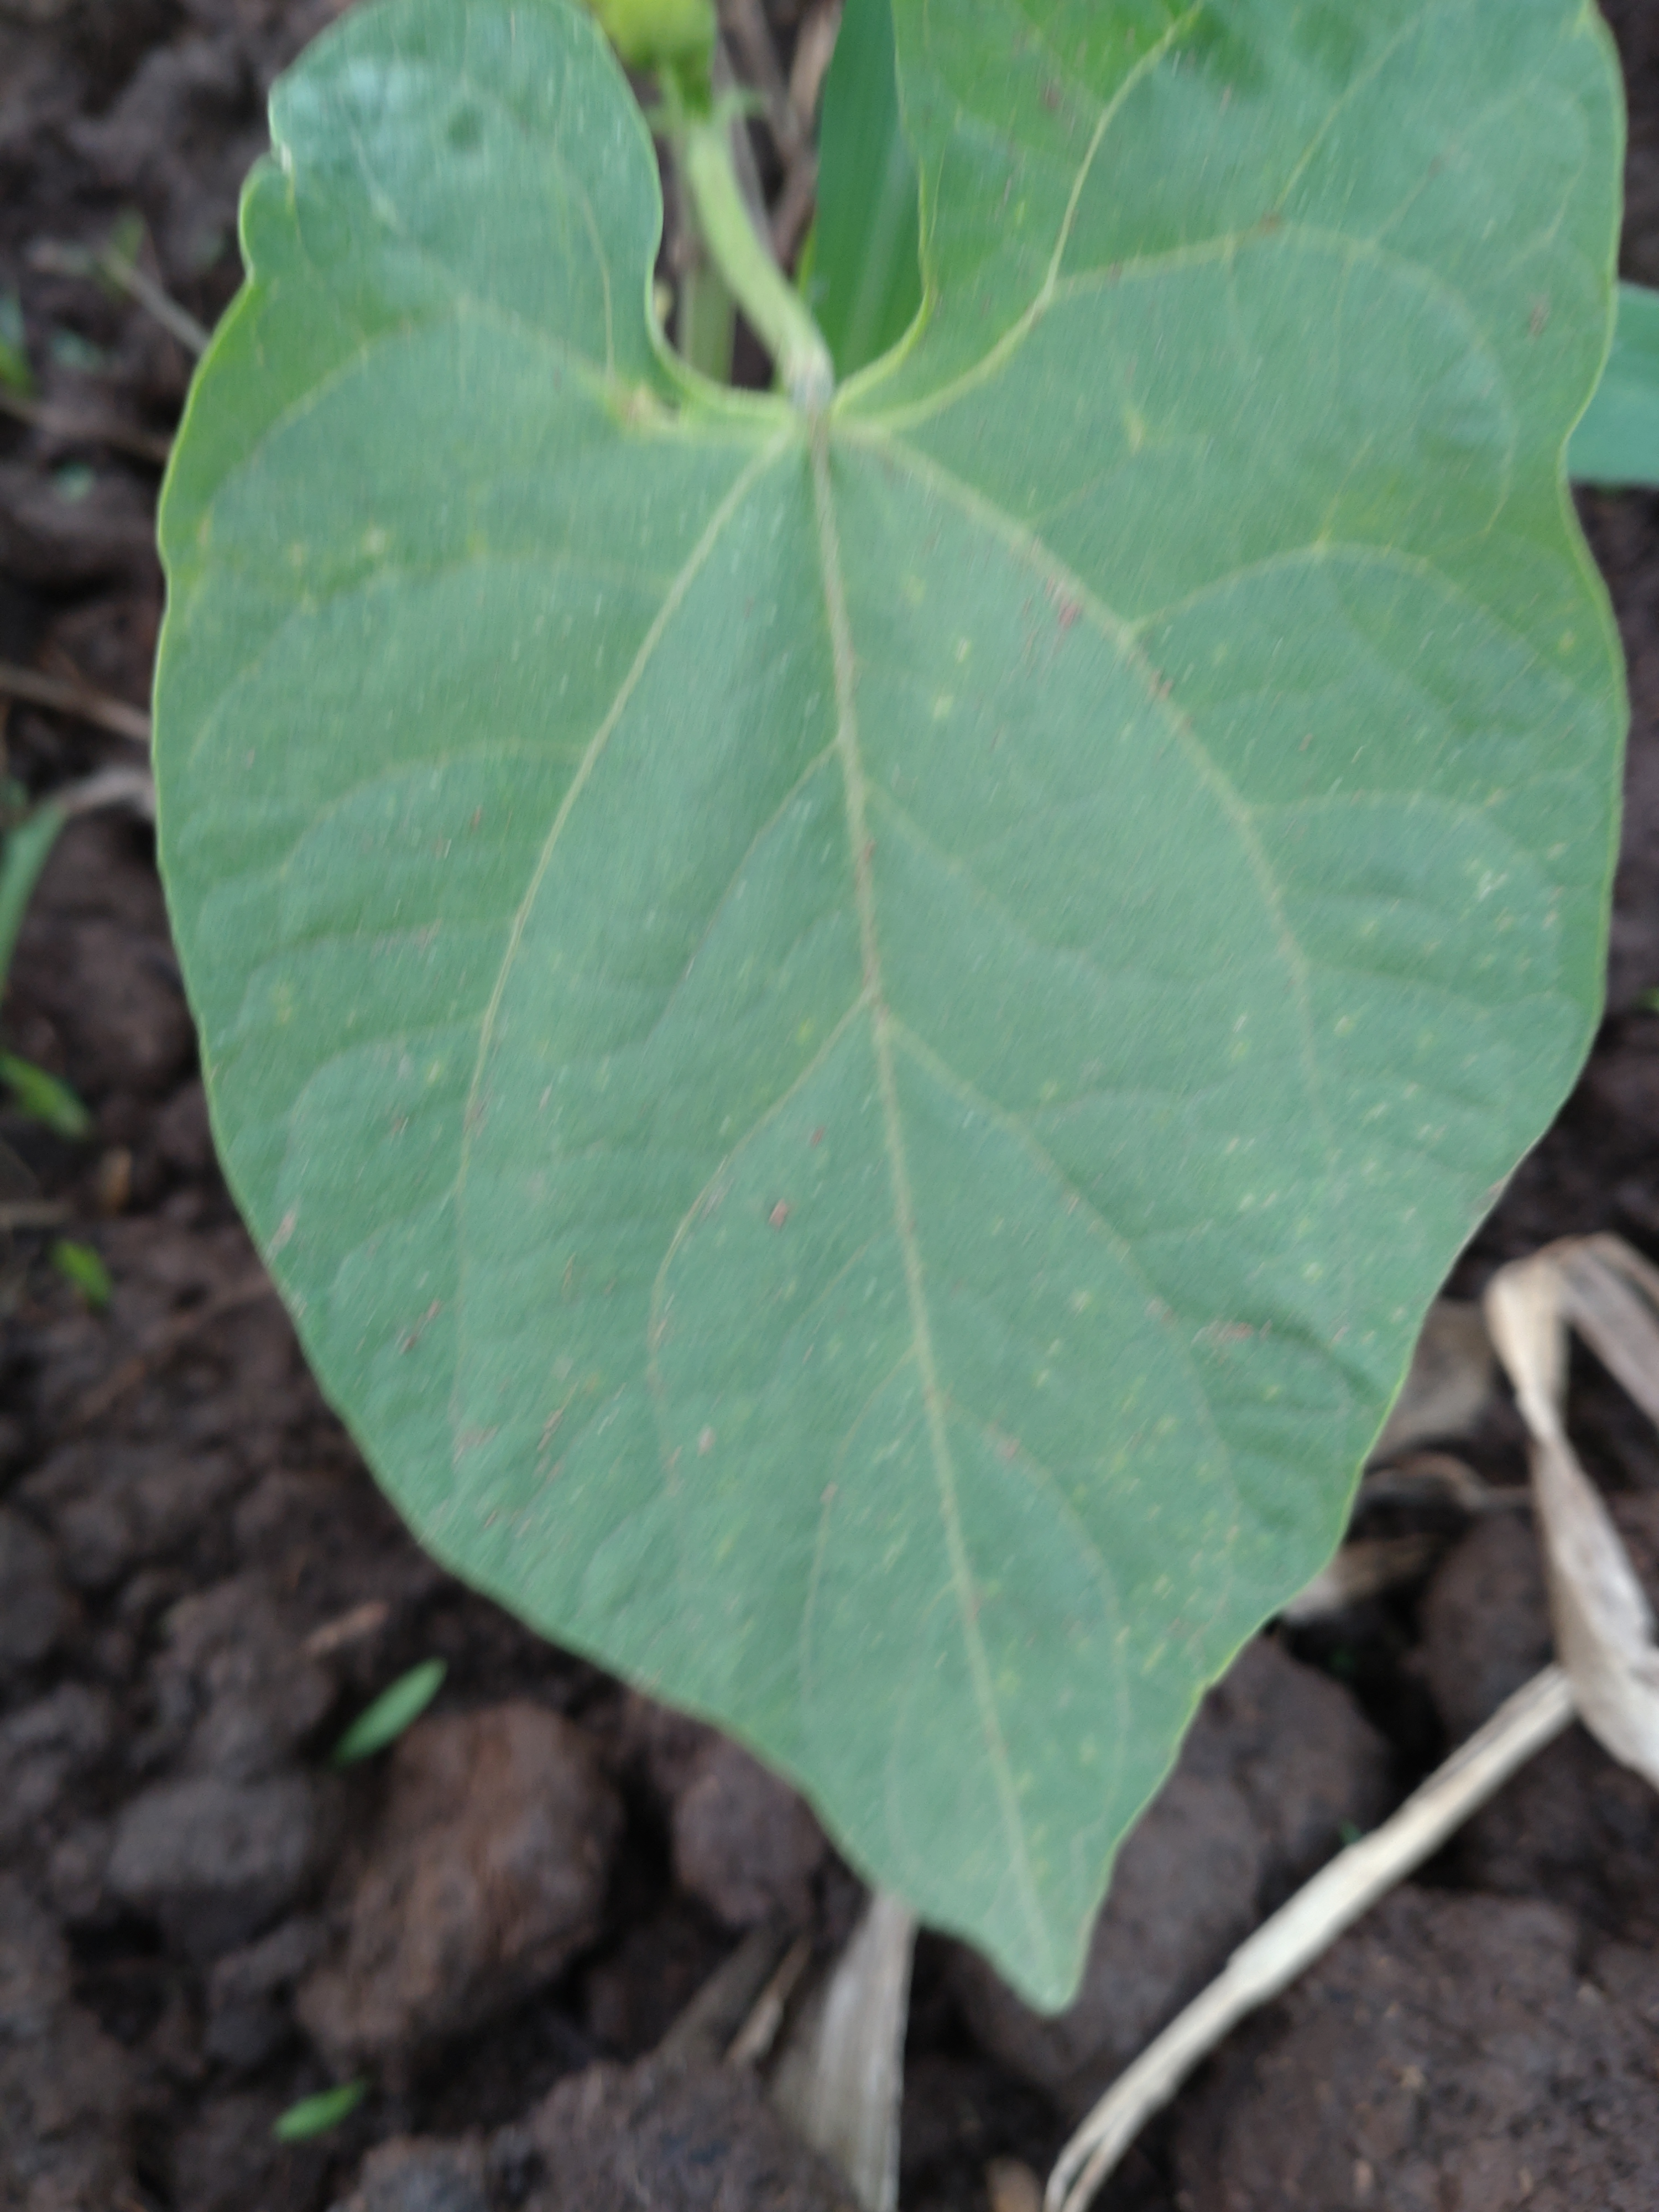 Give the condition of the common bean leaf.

healthy
